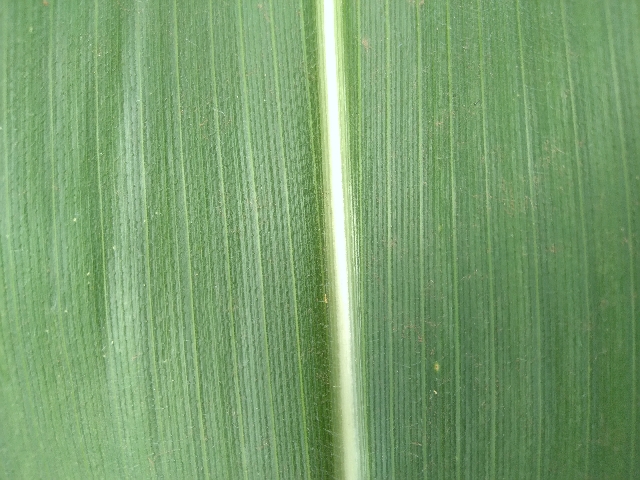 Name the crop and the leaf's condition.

maize, healthy
